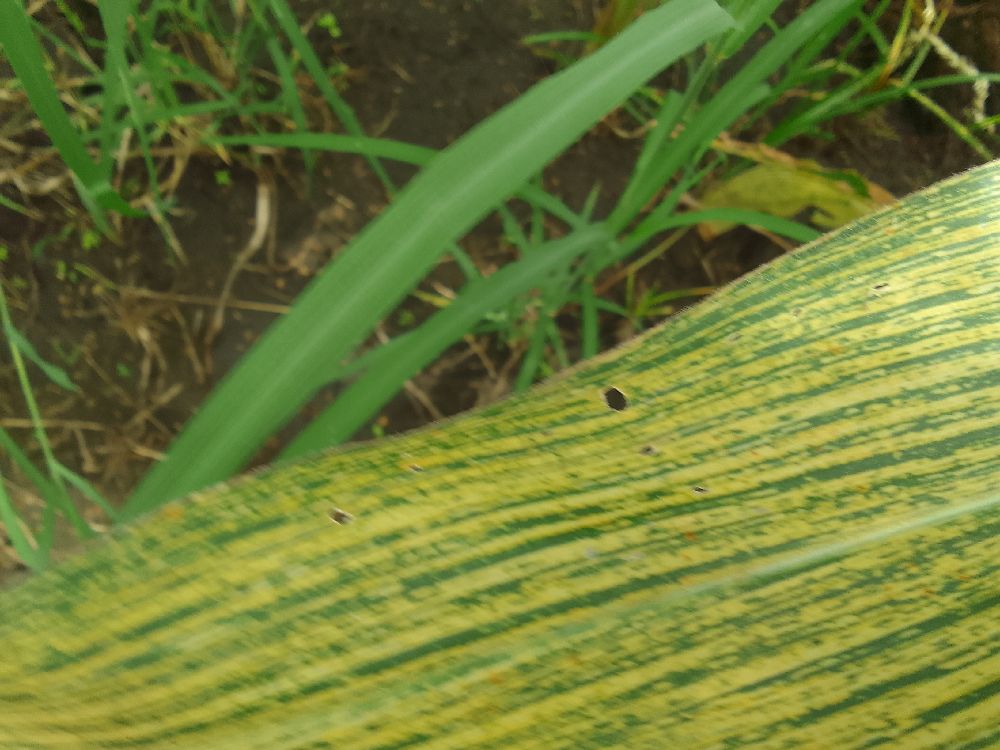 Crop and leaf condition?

maize, maize streak virus
